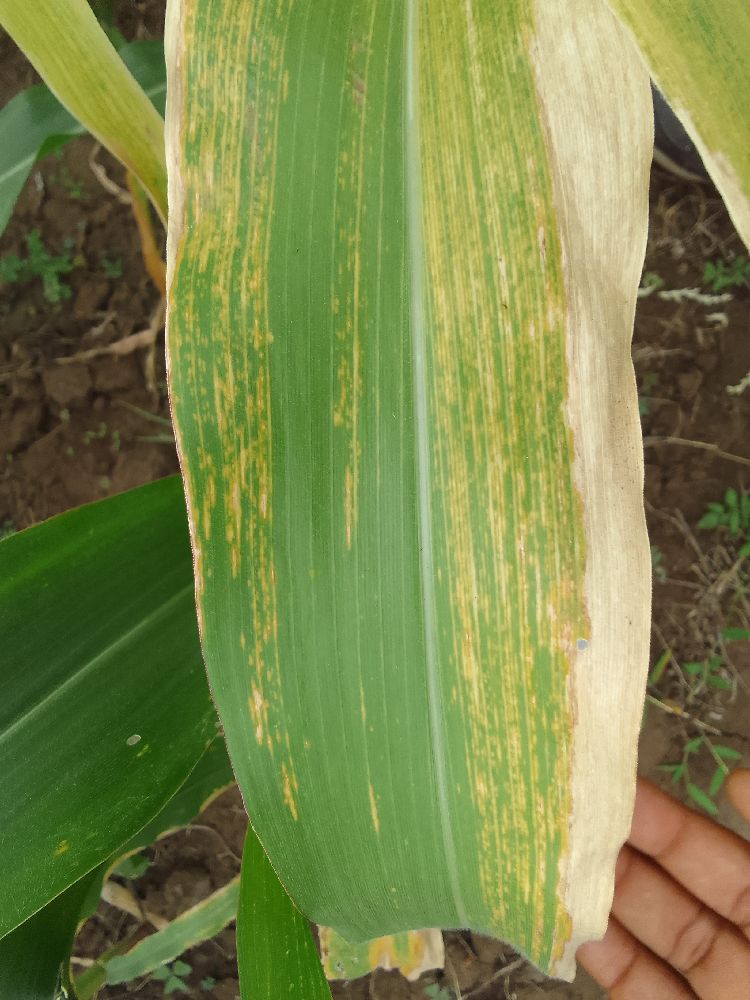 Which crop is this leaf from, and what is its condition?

maize, maize lethal necrosis
